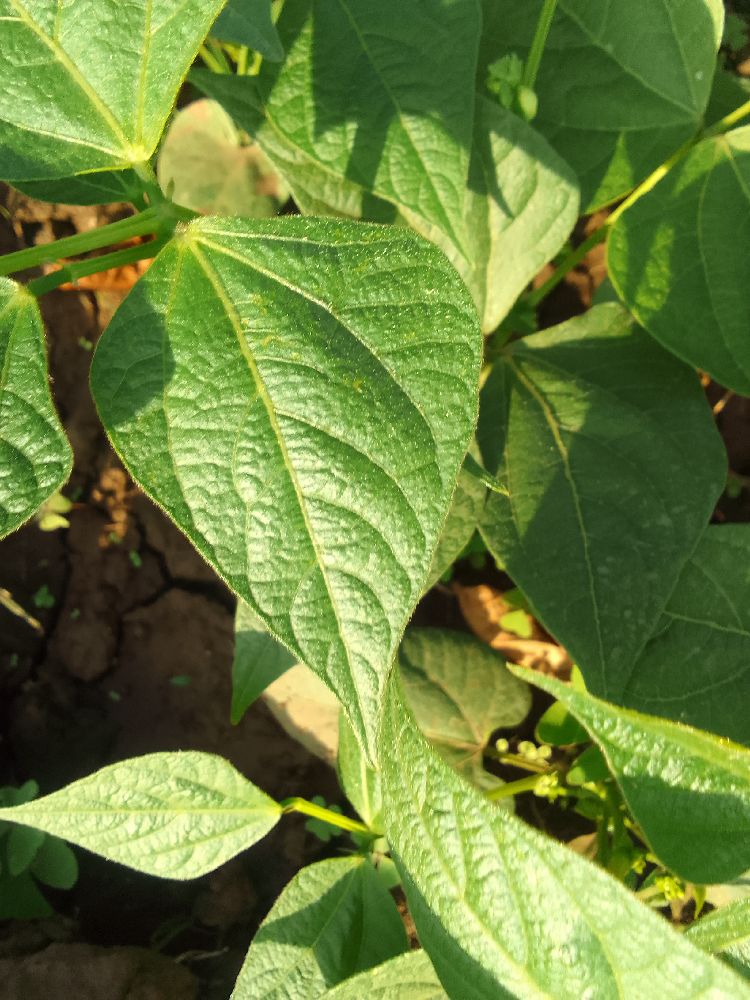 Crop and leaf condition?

common bean, healthy
